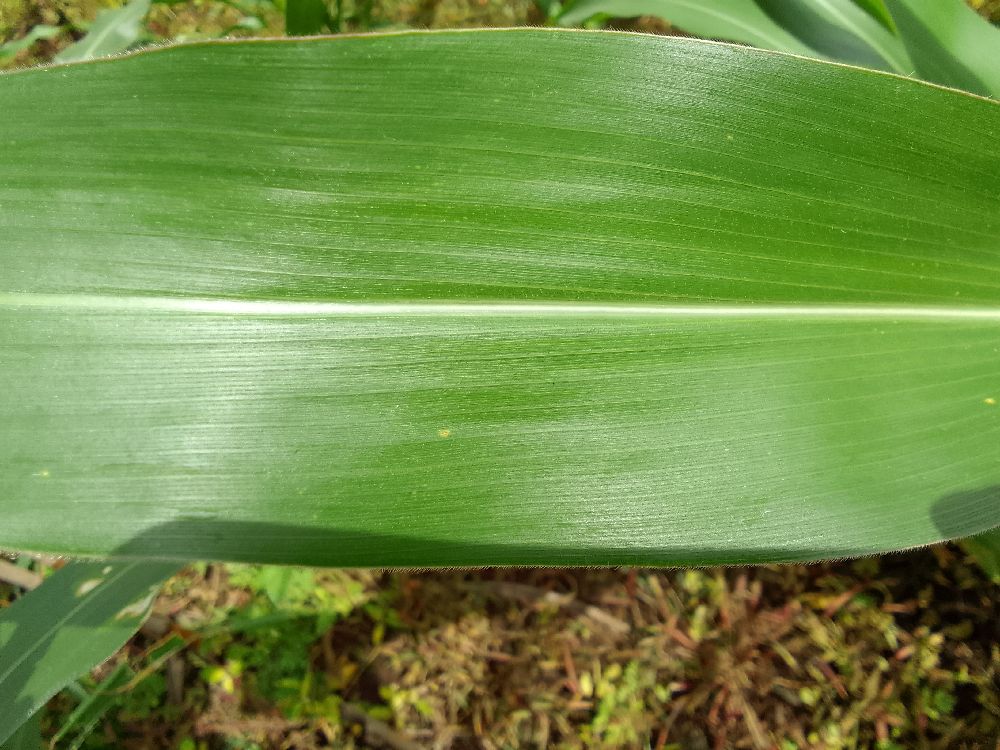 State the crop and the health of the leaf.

maize, healthy
